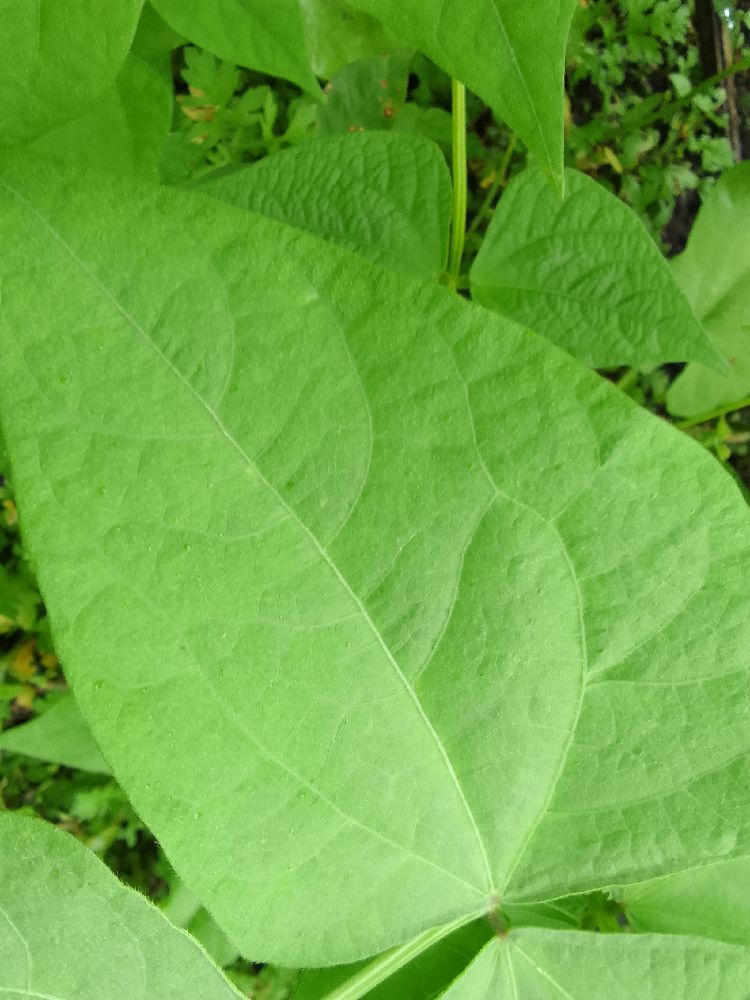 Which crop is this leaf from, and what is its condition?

common bean, healthy
